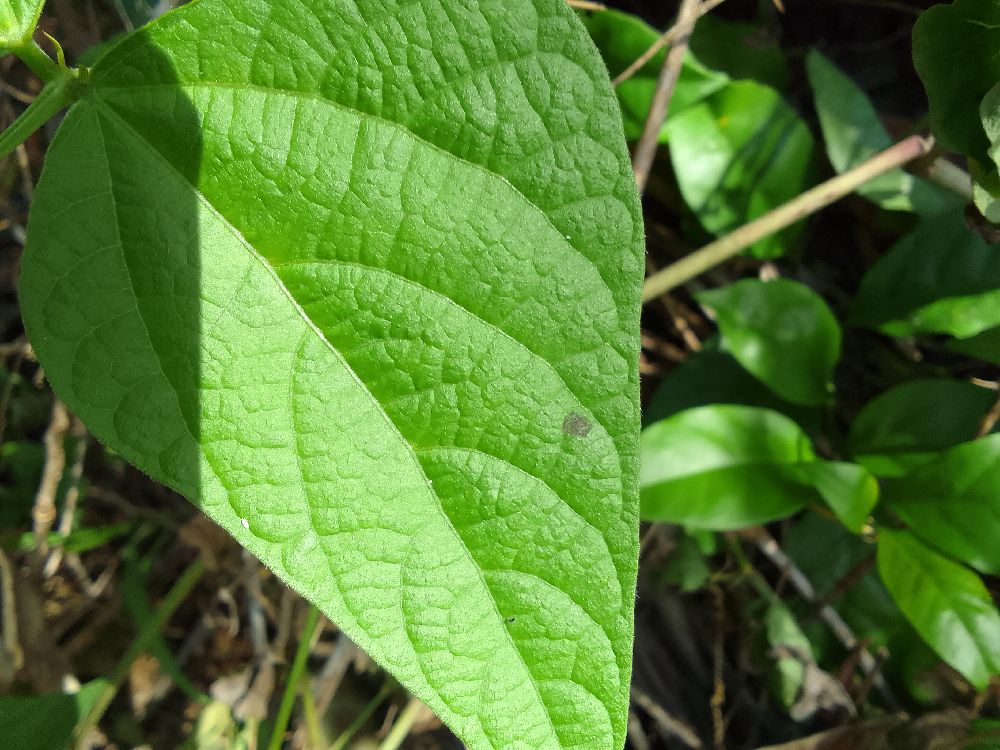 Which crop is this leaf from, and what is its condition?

common bean, healthy
